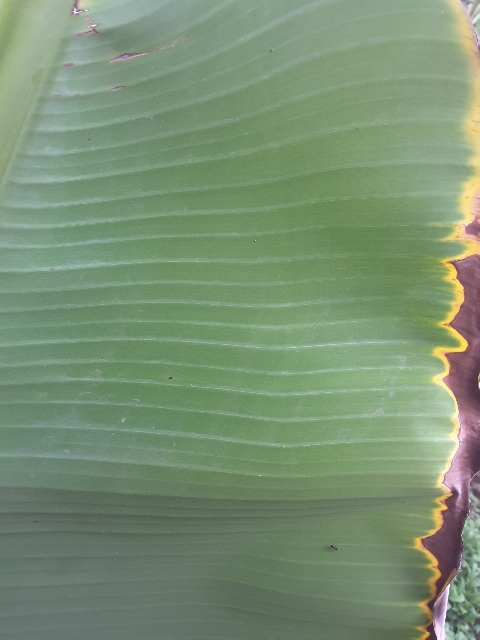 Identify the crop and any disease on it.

banana, fusarium wilt race 1
